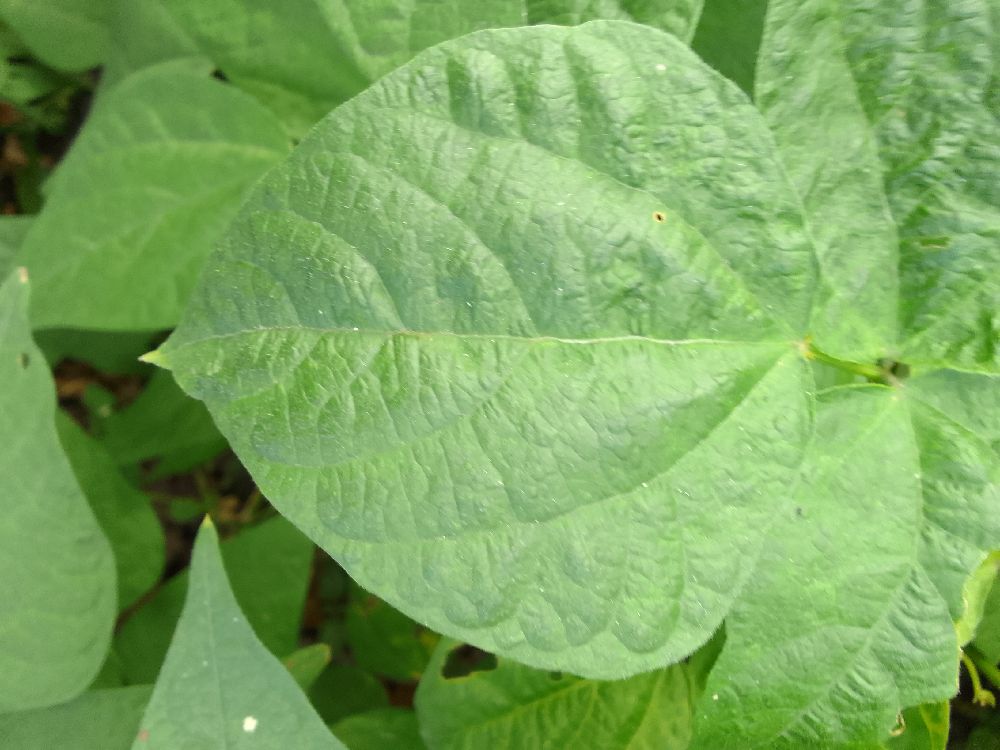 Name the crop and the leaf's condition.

common bean, healthy
